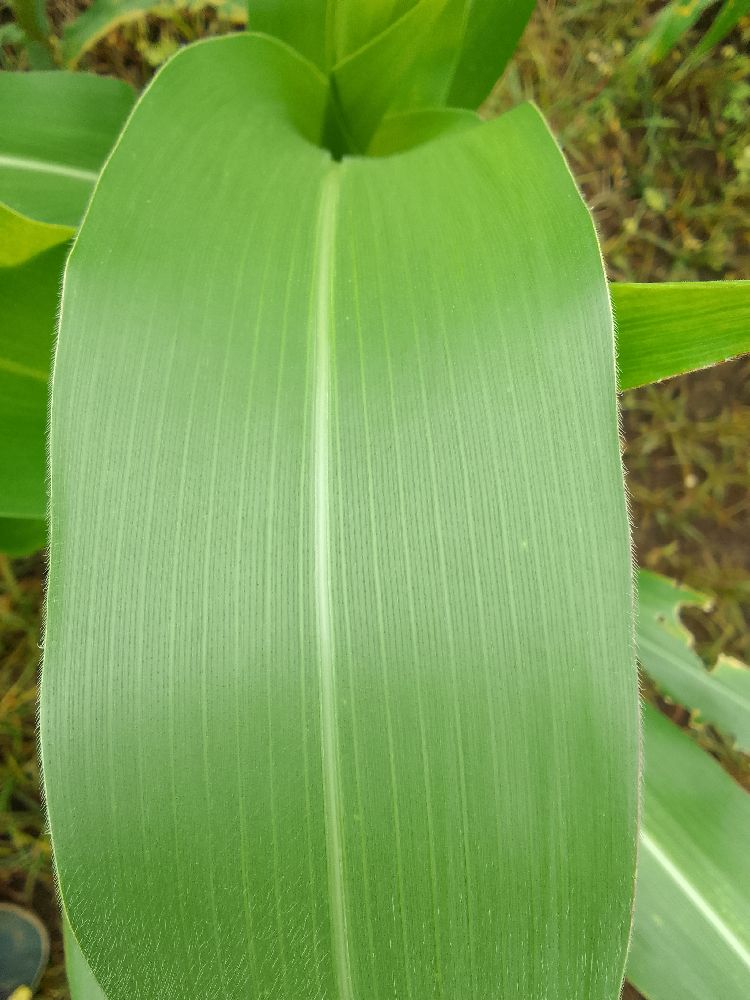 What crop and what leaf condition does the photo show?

maize, healthy
